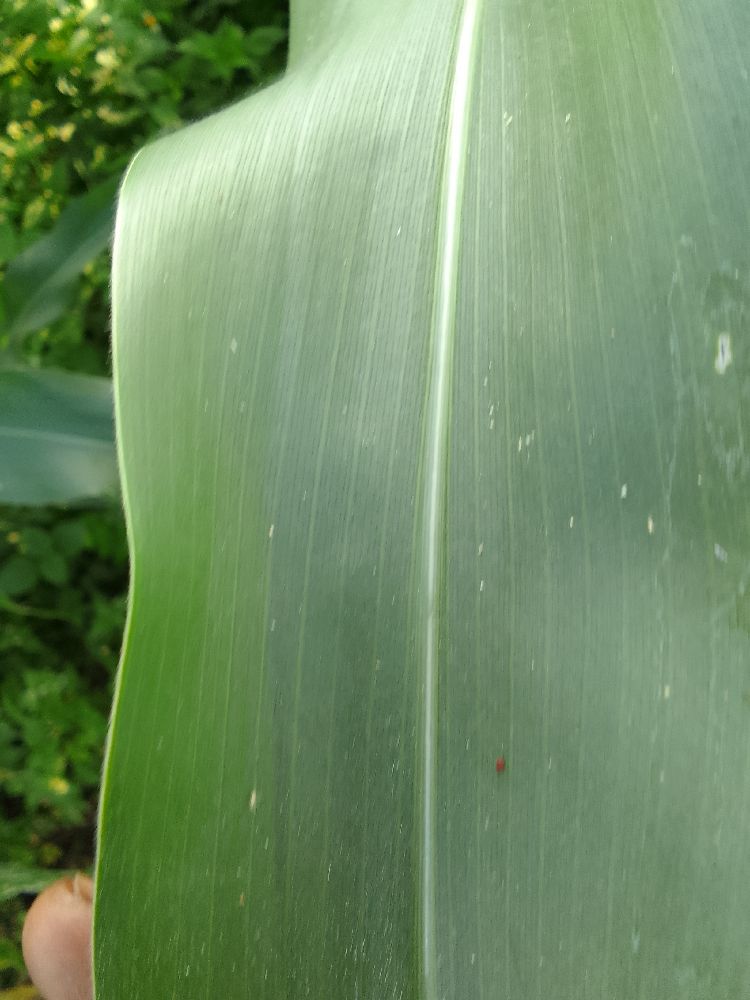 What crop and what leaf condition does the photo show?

maize, healthy
